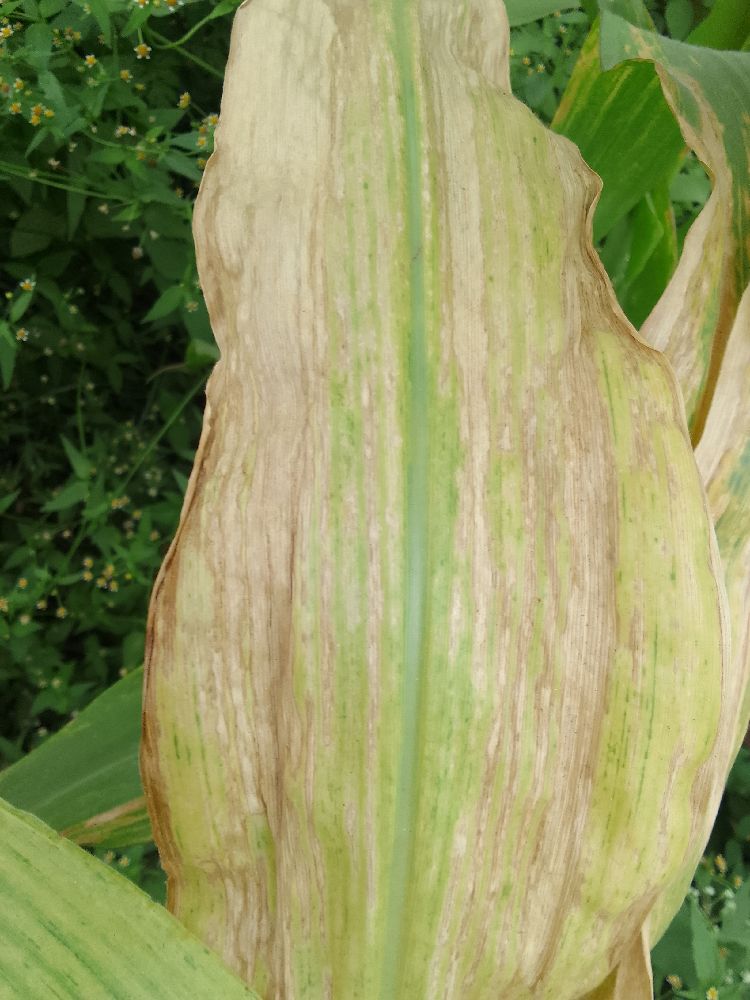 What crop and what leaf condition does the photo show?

maize, maize lethal necrosis
